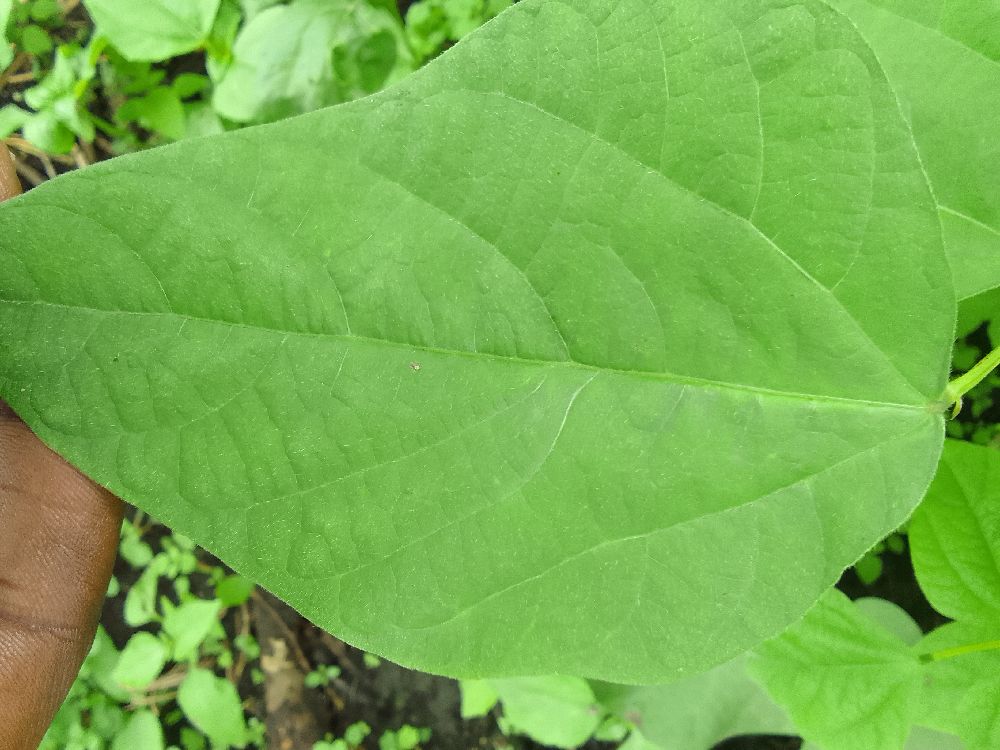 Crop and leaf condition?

common bean, healthy
